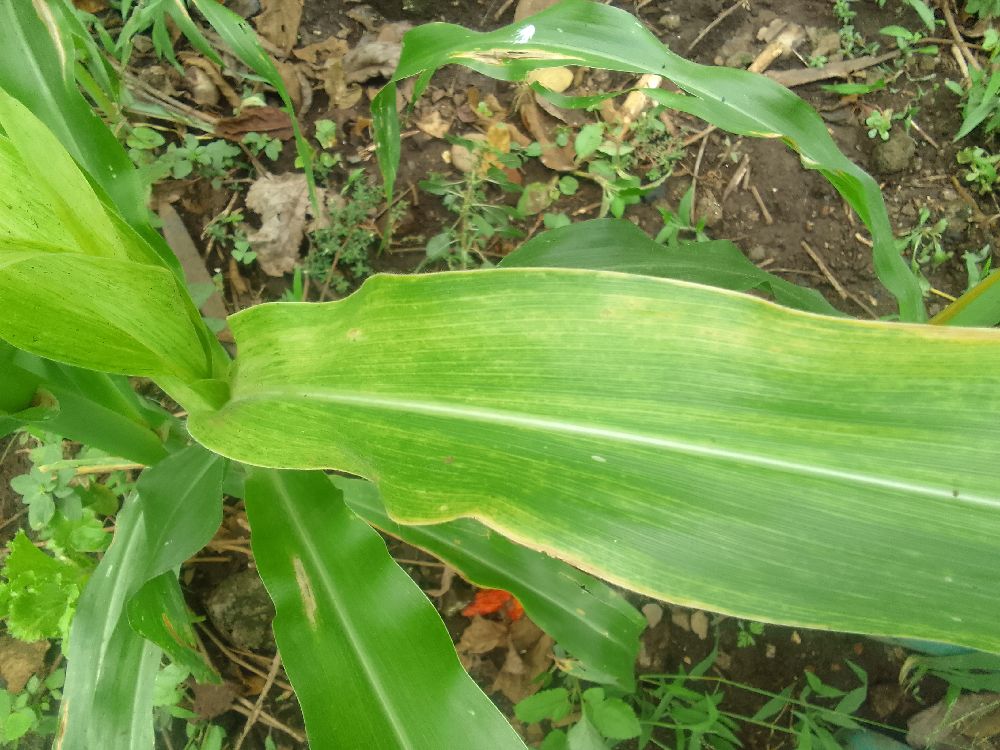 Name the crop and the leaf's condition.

maize, maize lethal necrosis
